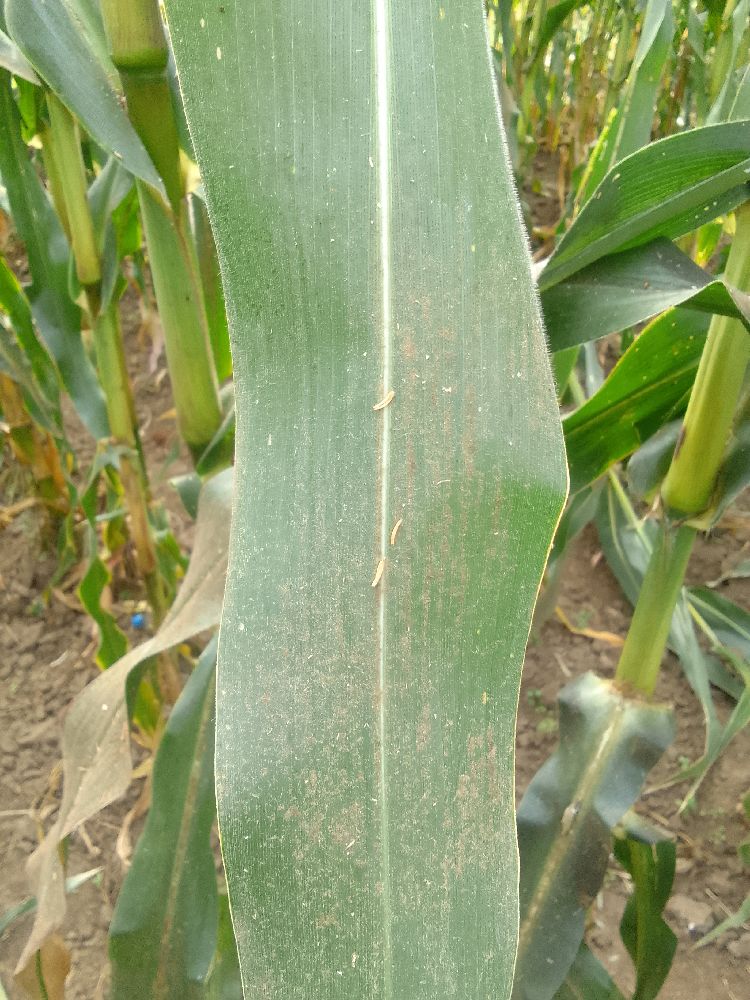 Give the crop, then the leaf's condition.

maize, healthy
